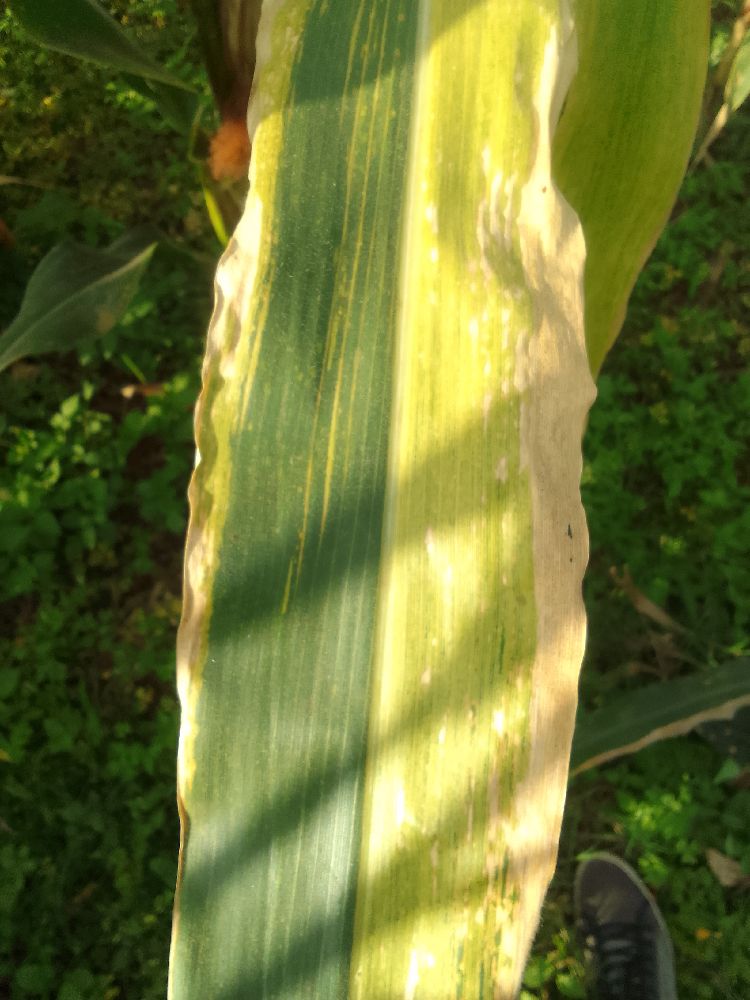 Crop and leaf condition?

maize, maize lethal necrosis
